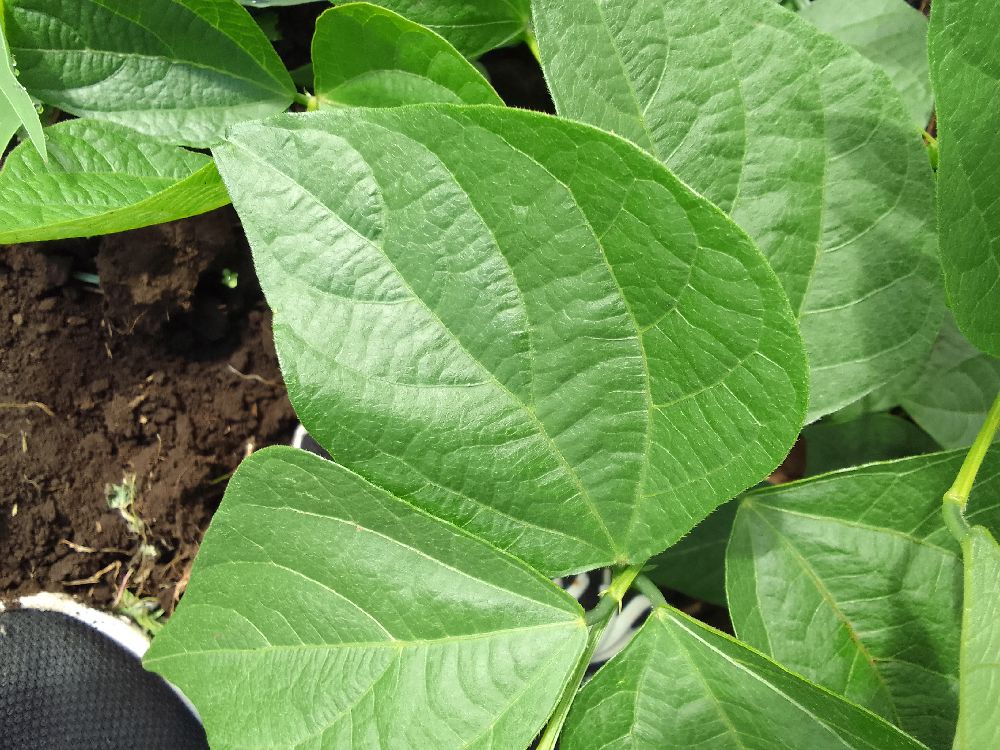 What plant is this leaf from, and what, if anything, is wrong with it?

common bean, healthy
